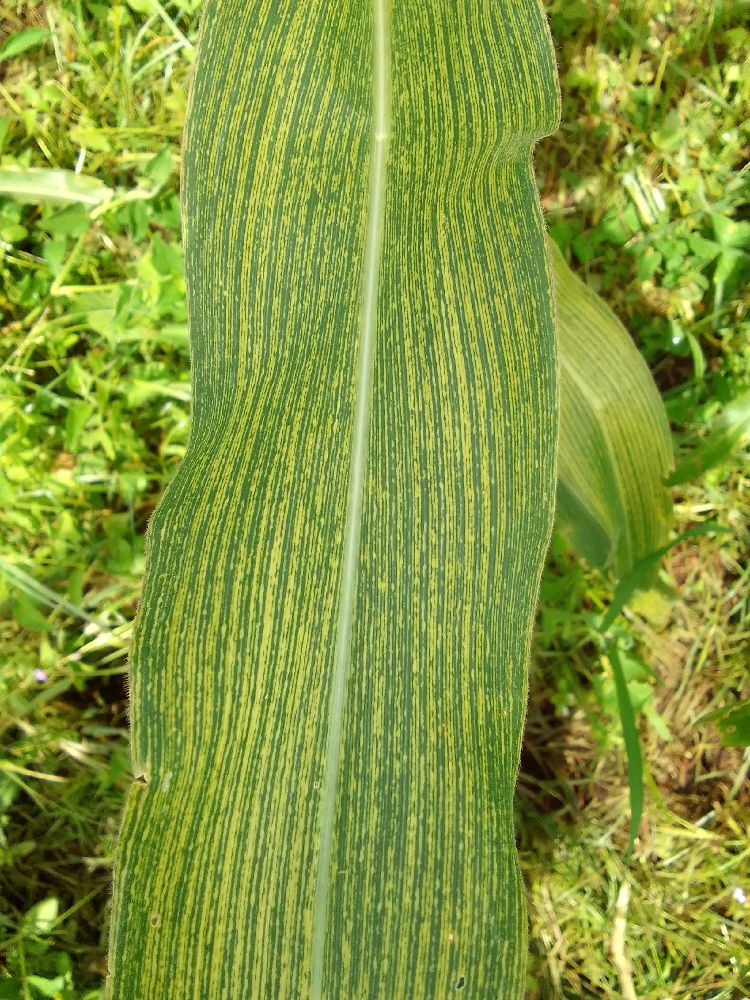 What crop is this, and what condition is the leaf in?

maize, maize streak virus
